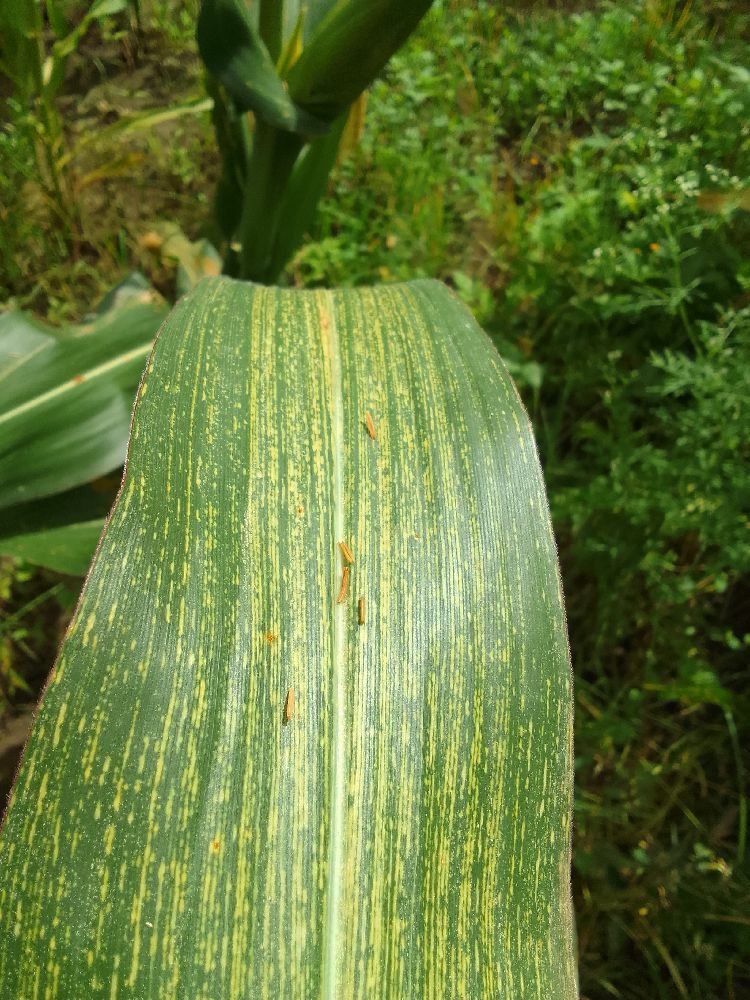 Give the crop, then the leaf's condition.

maize, maize streak virus
